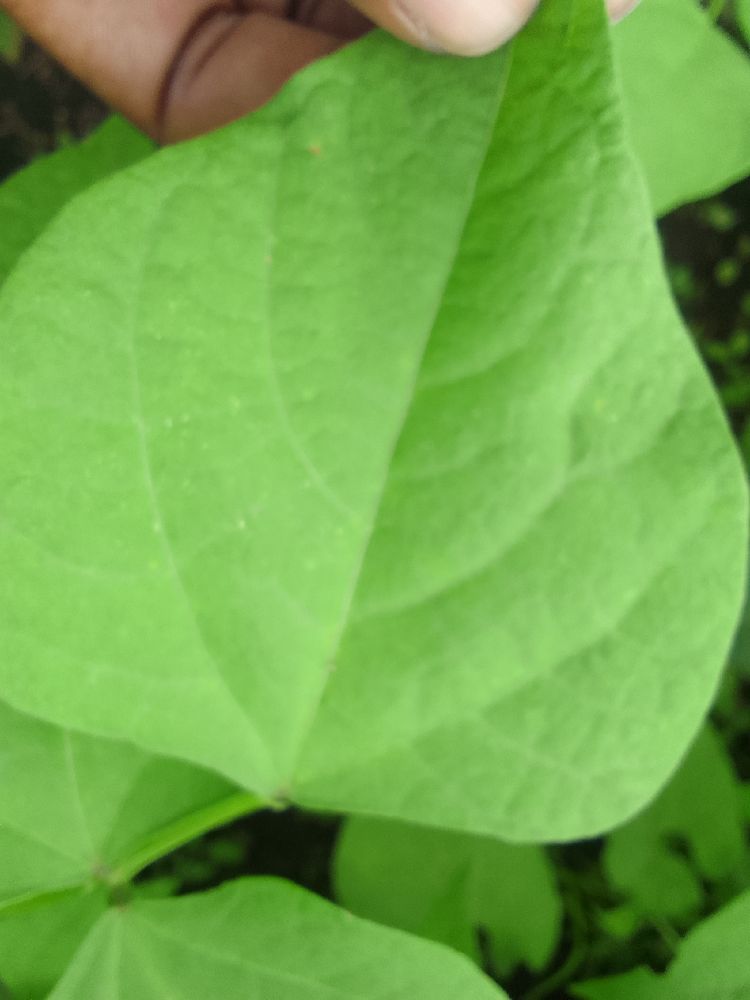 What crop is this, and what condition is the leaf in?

common bean, healthy
